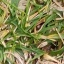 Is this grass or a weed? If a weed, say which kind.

grass
